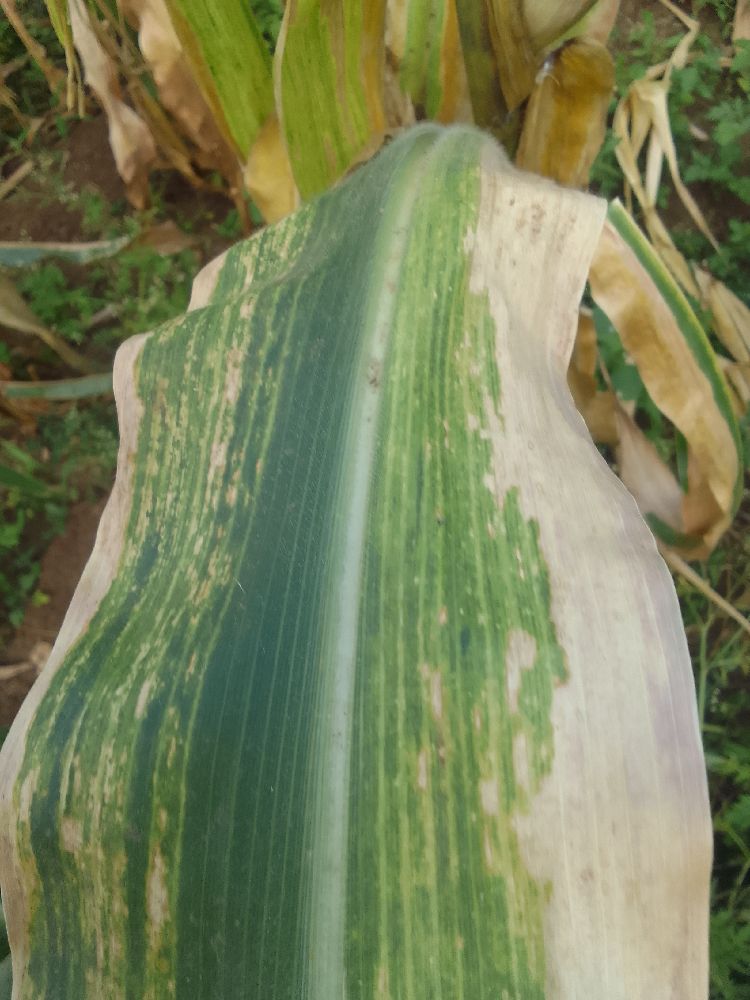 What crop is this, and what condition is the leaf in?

maize, maize lethal necrosis
